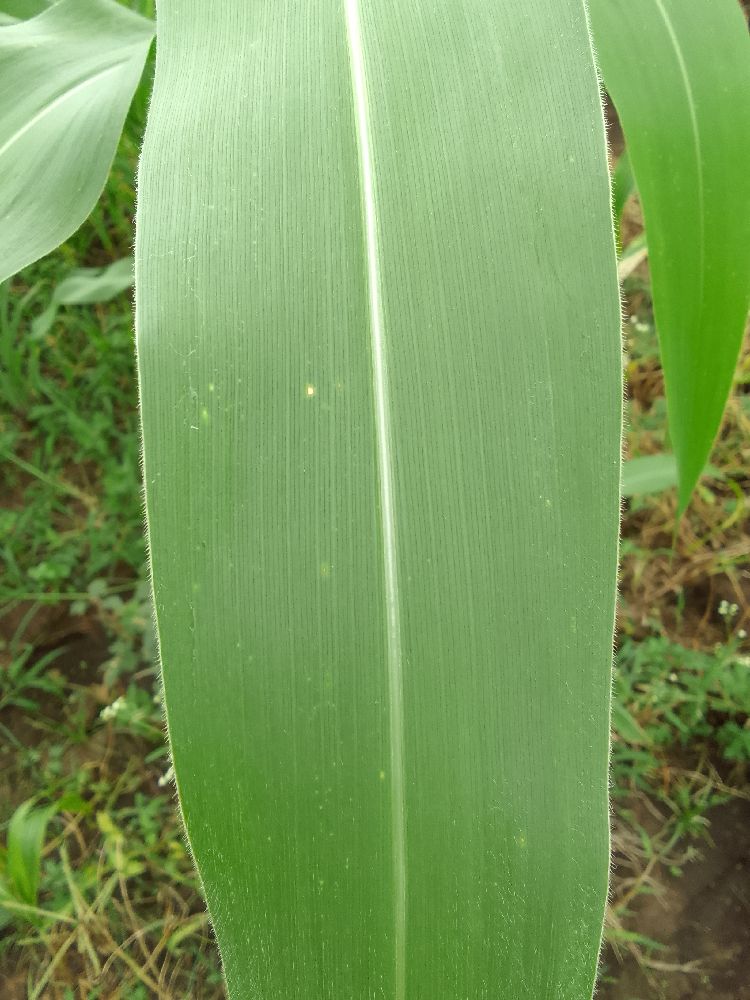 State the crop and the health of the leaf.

maize, healthy
